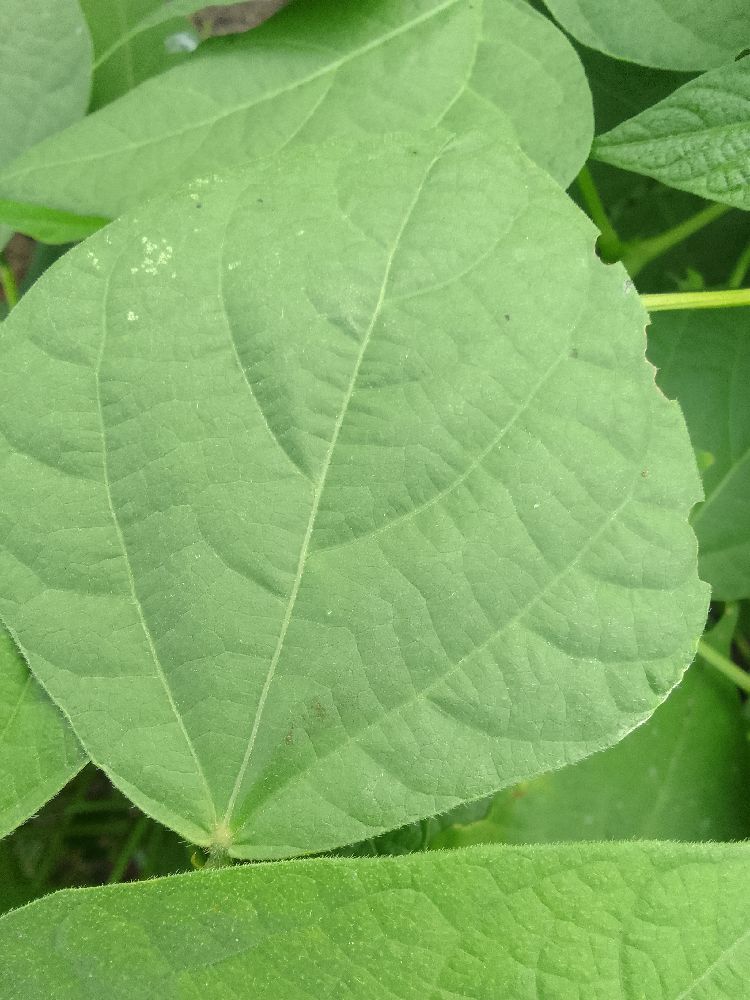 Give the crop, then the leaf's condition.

common bean, healthy
